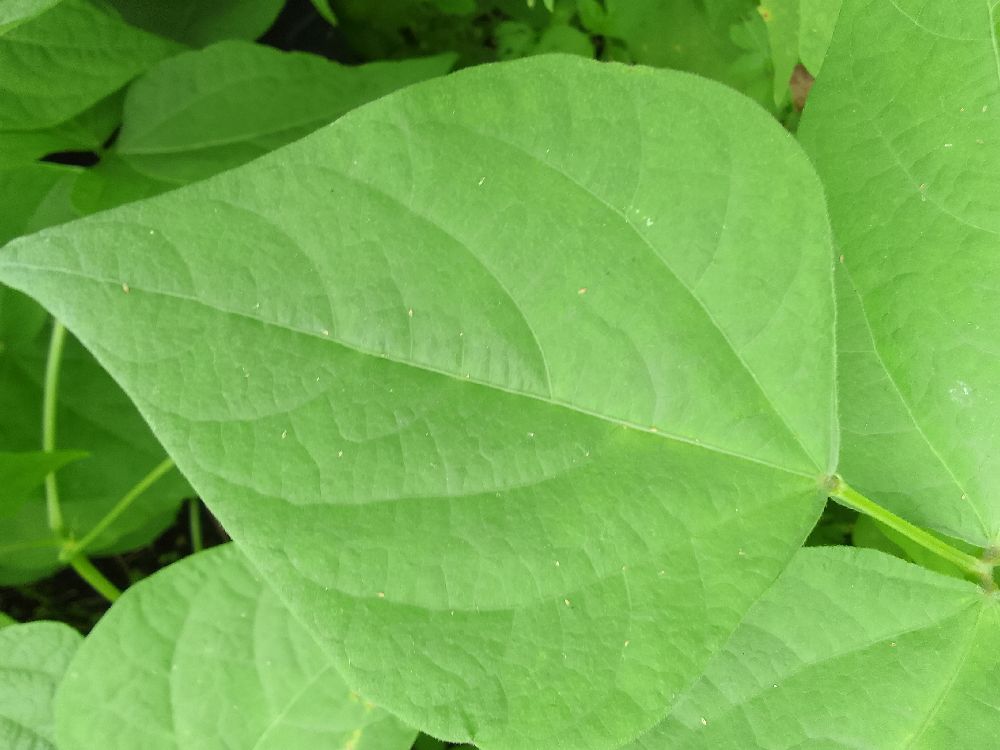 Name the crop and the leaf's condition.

common bean, healthy
